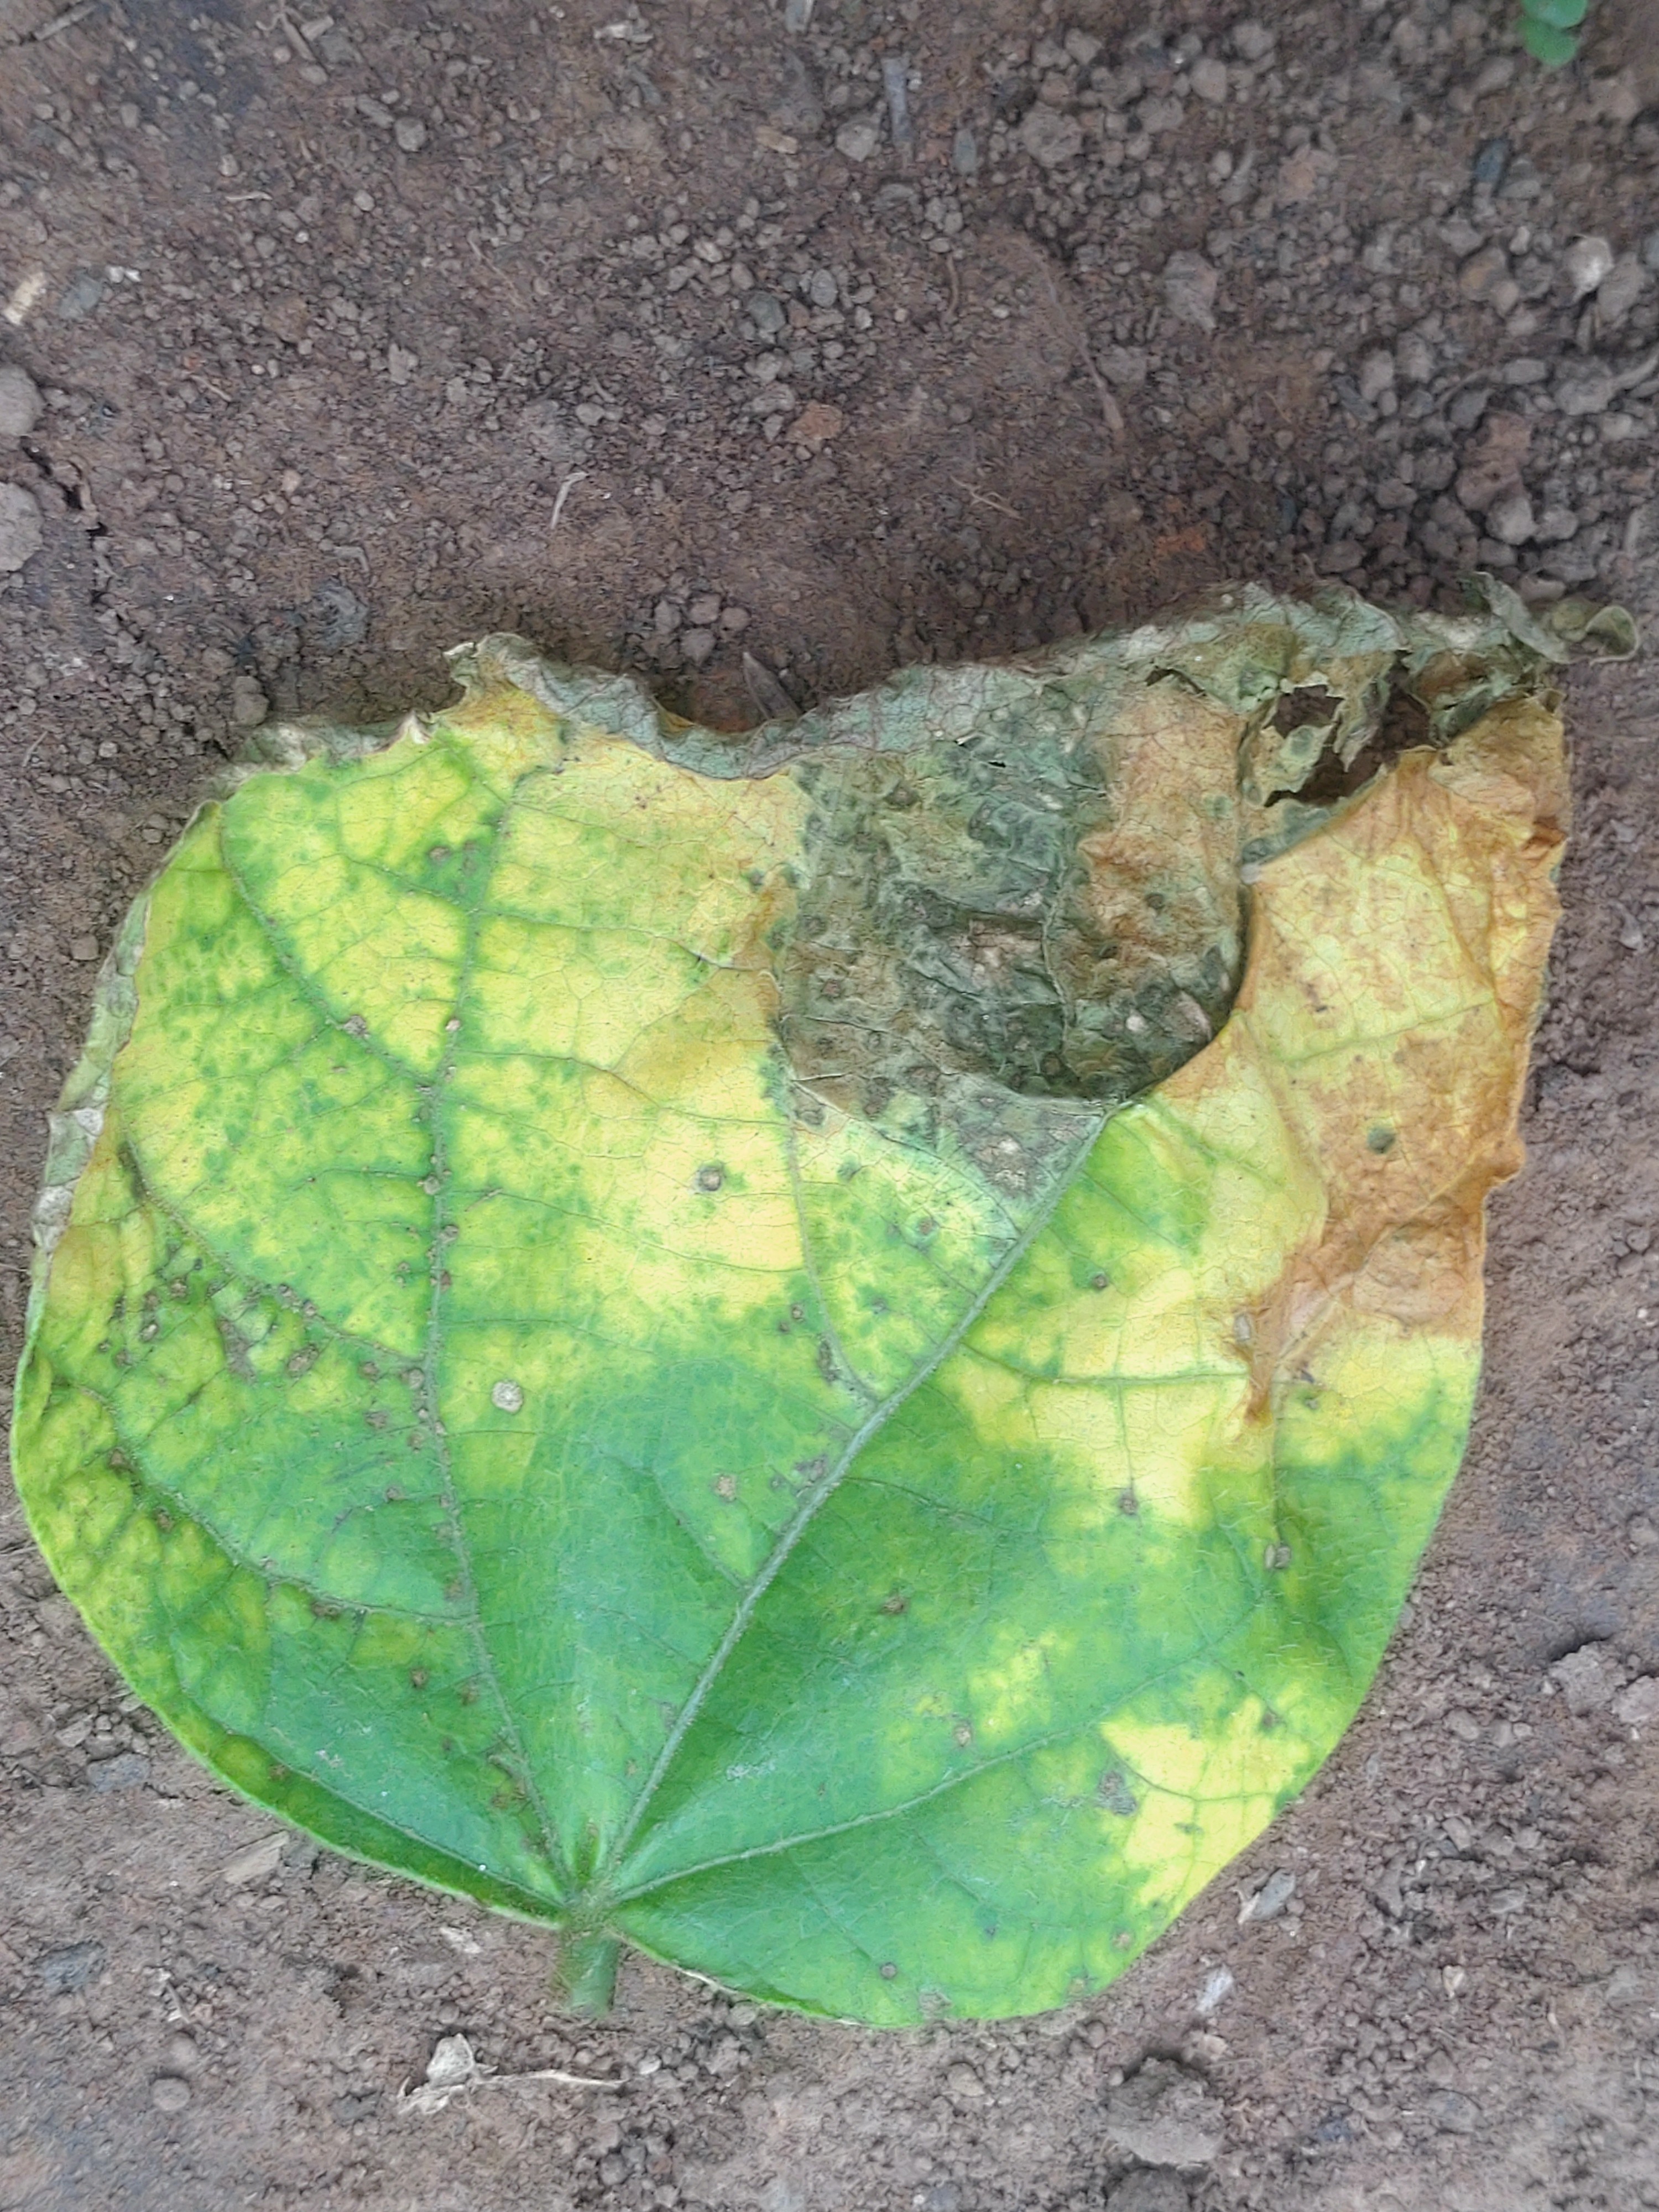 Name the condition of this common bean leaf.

anthracnose
